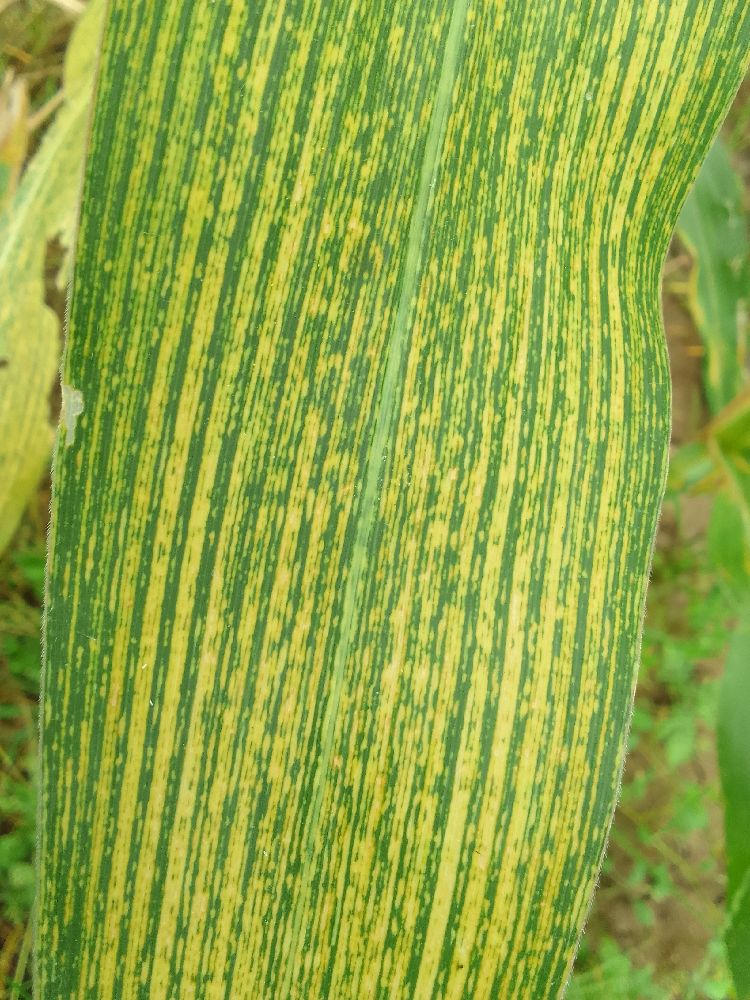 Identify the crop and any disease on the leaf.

maize, maize streak virus
